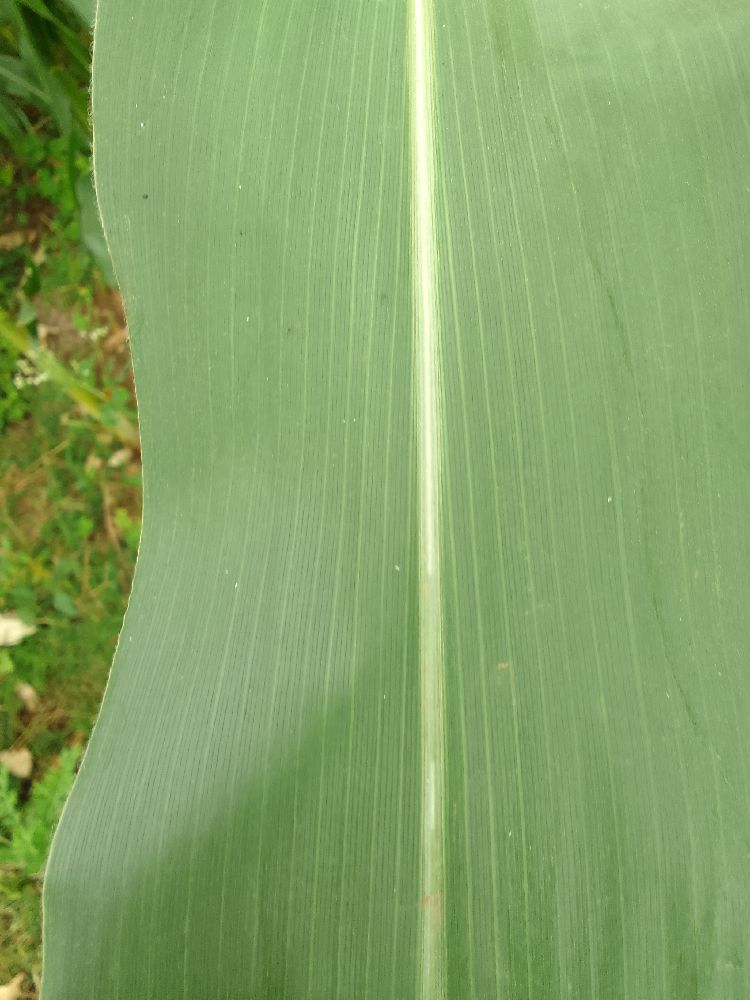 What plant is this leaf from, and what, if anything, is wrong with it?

maize, healthy
